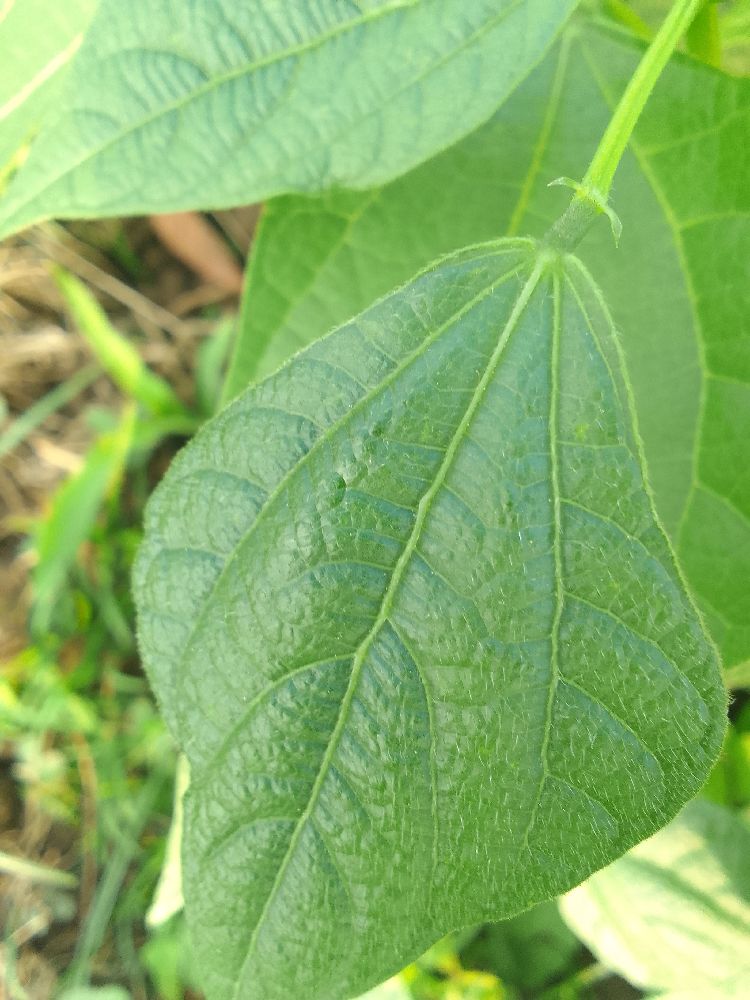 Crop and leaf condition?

common bean, healthy
